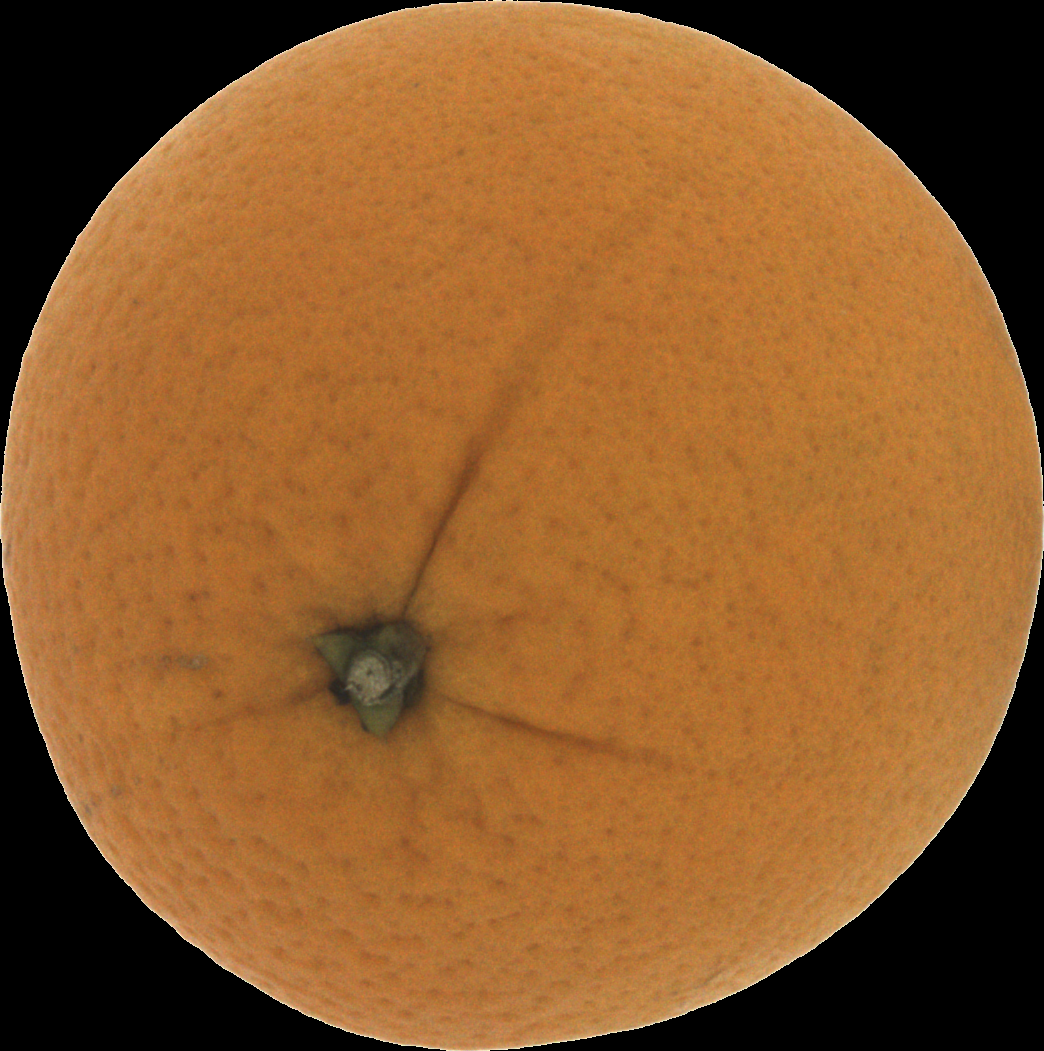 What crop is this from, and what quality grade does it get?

orange, good
